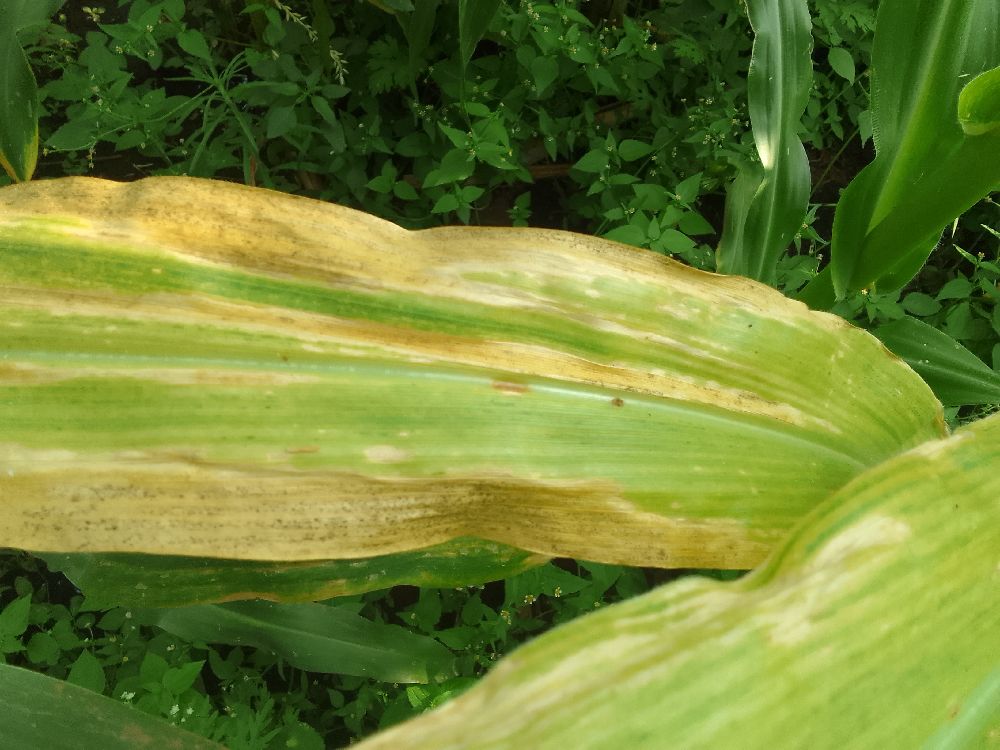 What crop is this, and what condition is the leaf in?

maize, maize lethal necrosis
